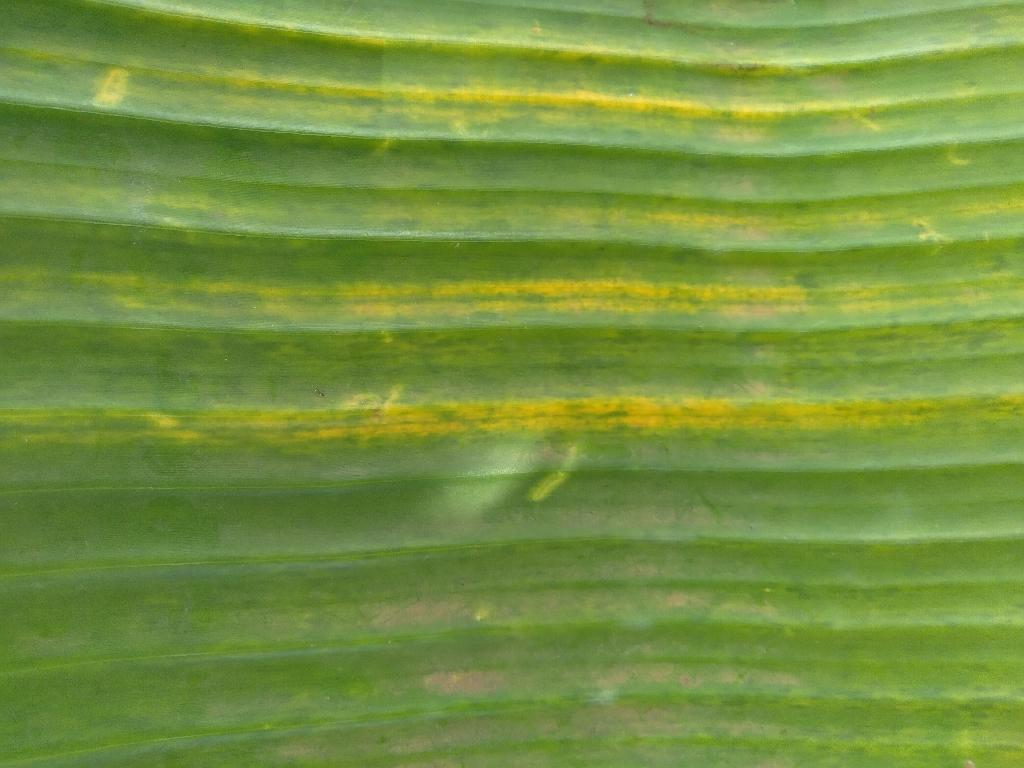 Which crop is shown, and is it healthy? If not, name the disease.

banana, fusarium wilt race 1
